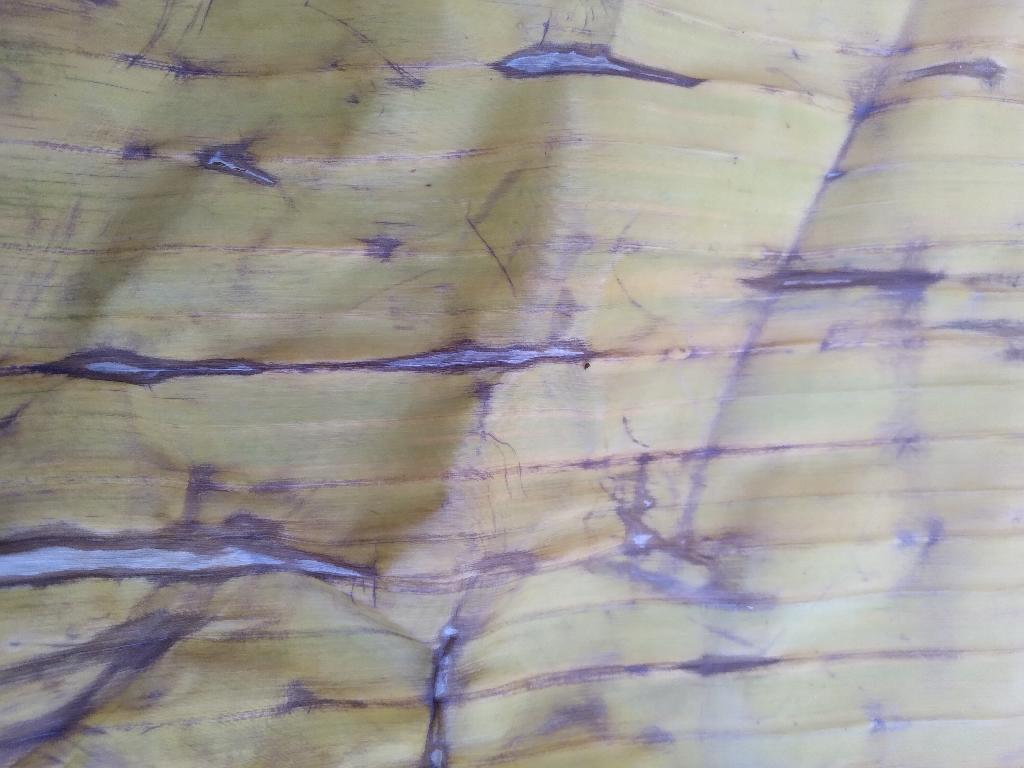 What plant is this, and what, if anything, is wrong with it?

banana, fusarium wilt race 1
